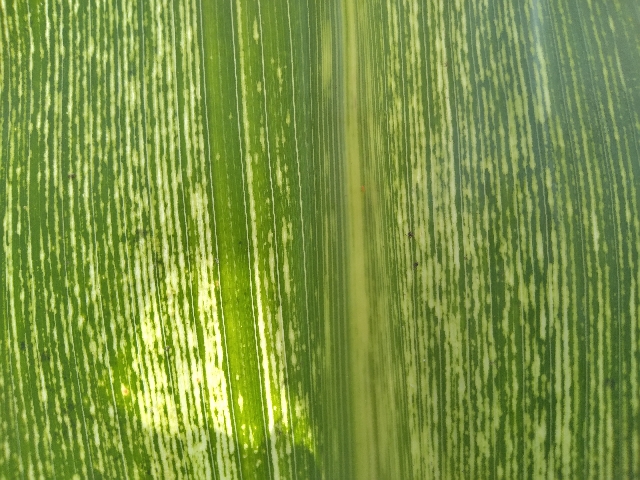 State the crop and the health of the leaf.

maize, maize streak virus
